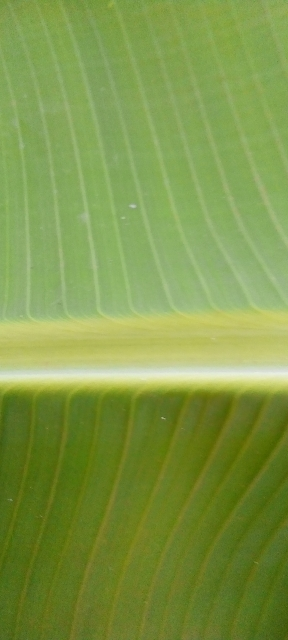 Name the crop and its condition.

banana, healthy
